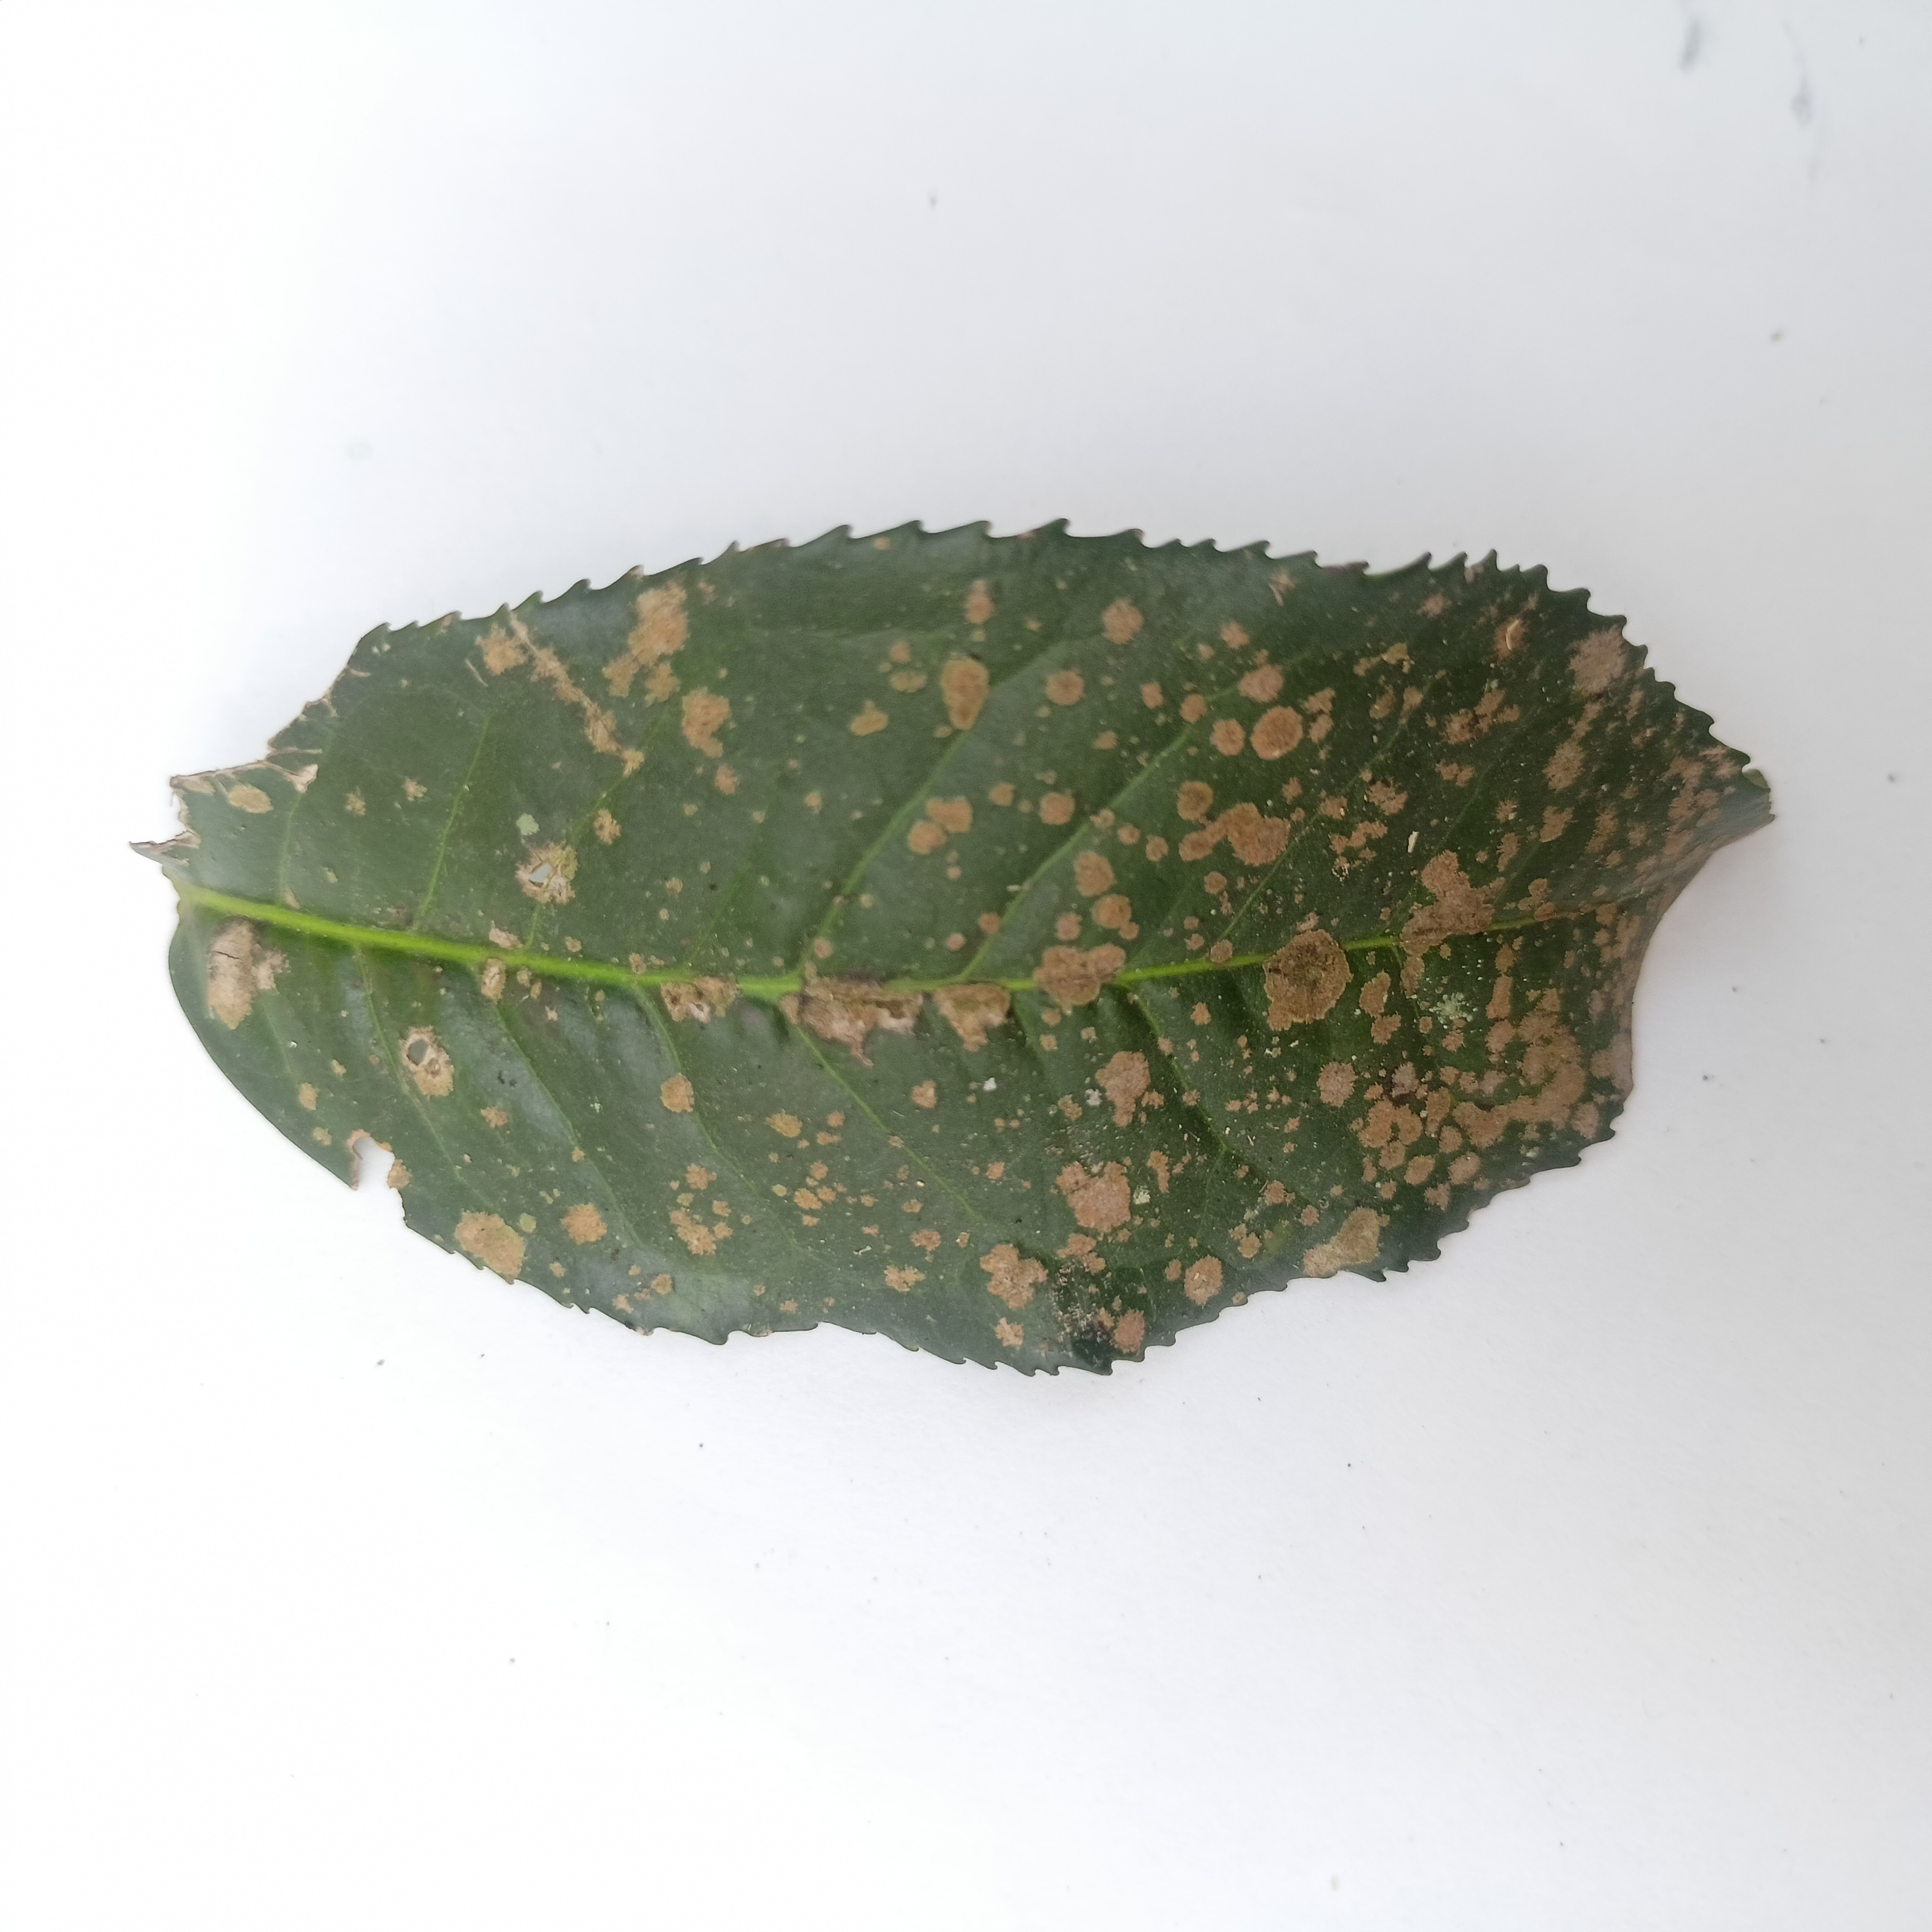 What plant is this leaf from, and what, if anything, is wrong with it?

tea, algal leaf
